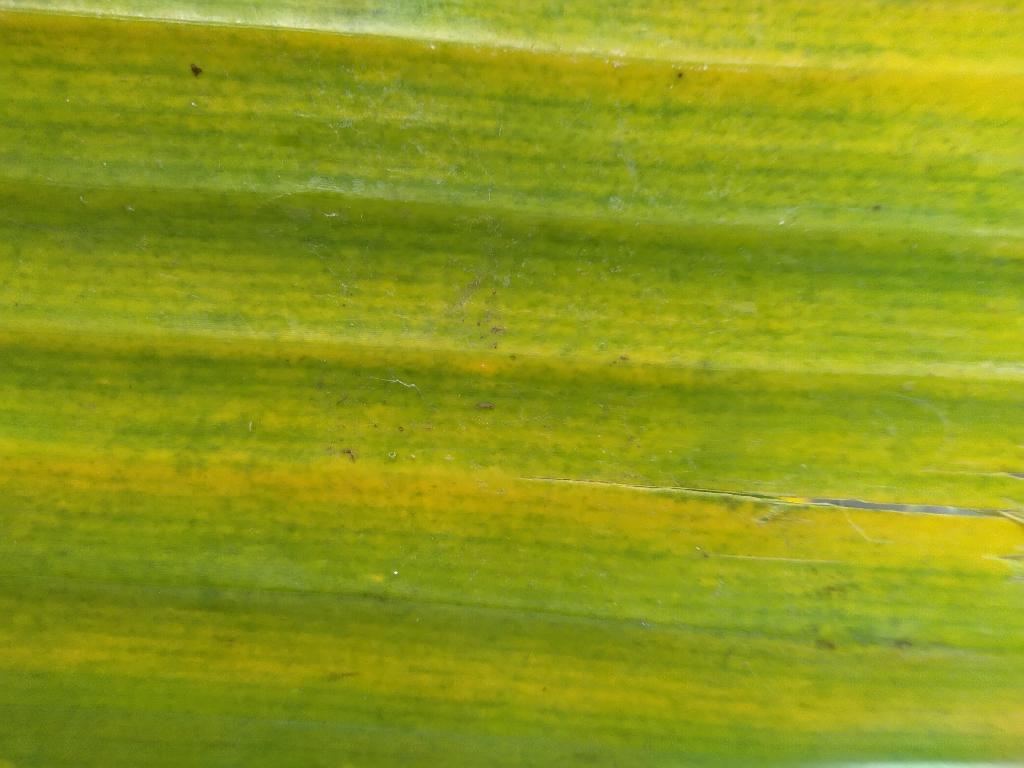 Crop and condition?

banana, fusarium wilt race 1
